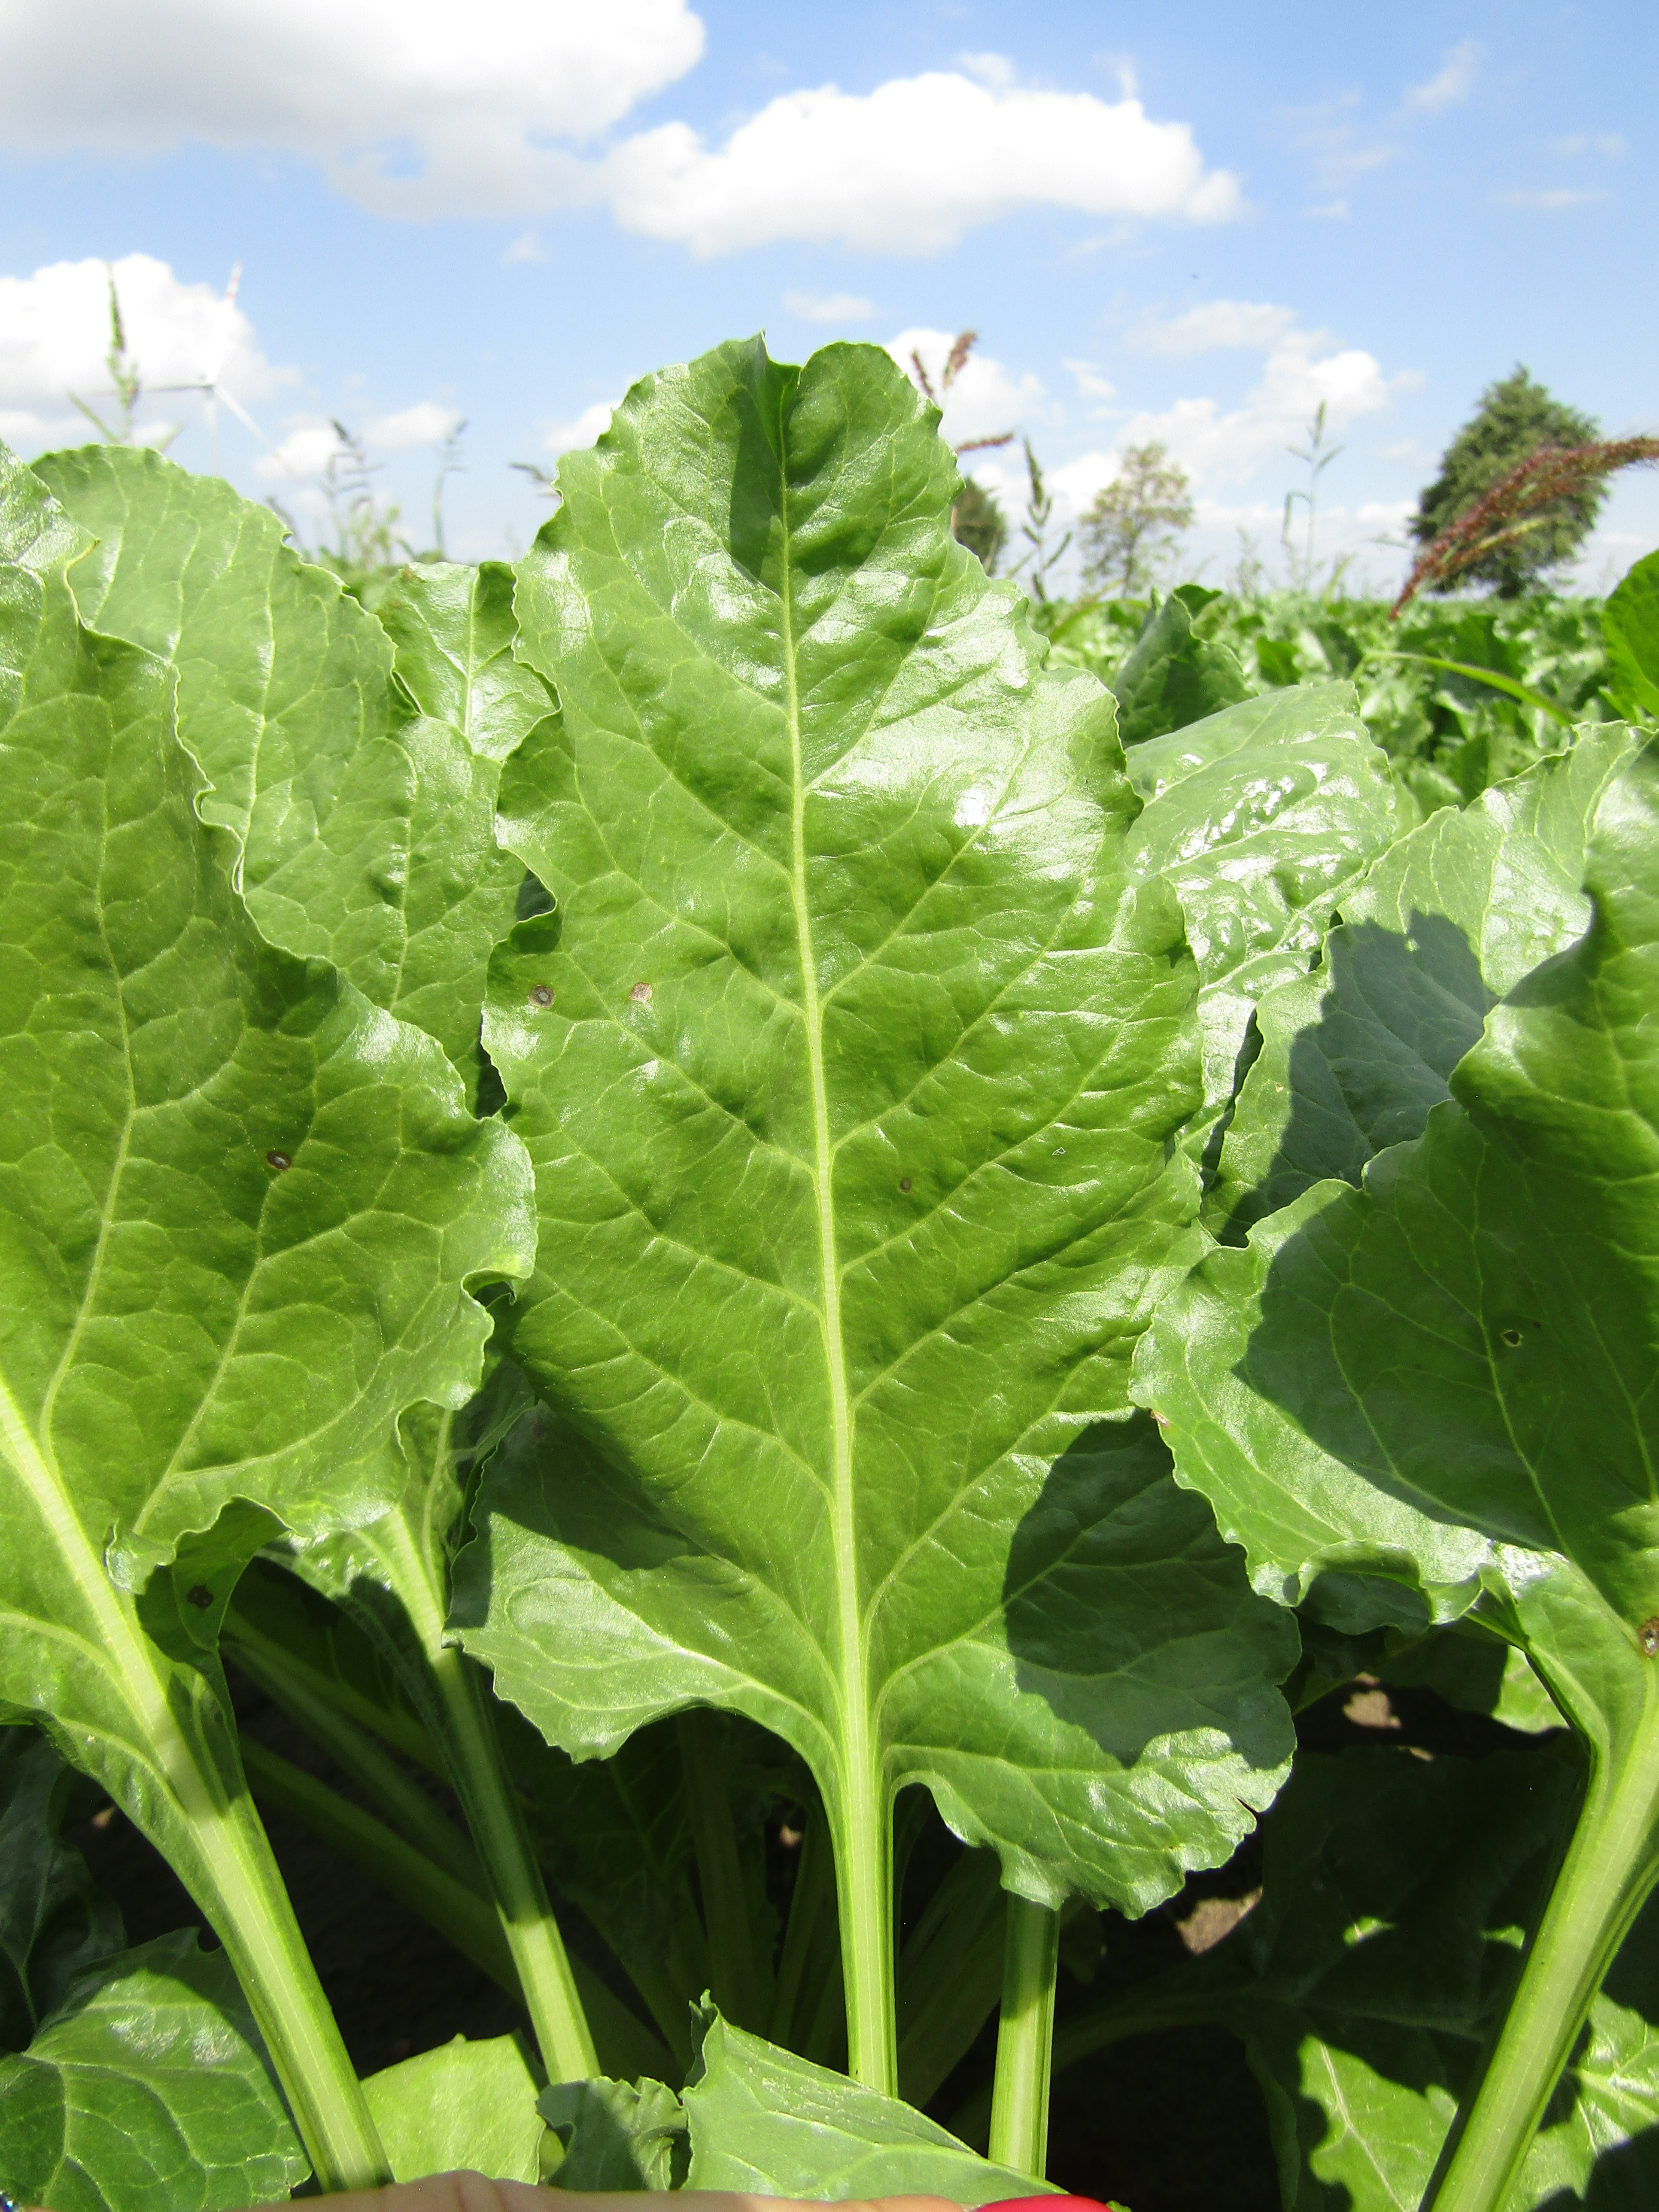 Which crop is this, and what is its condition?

beet, cercospora
